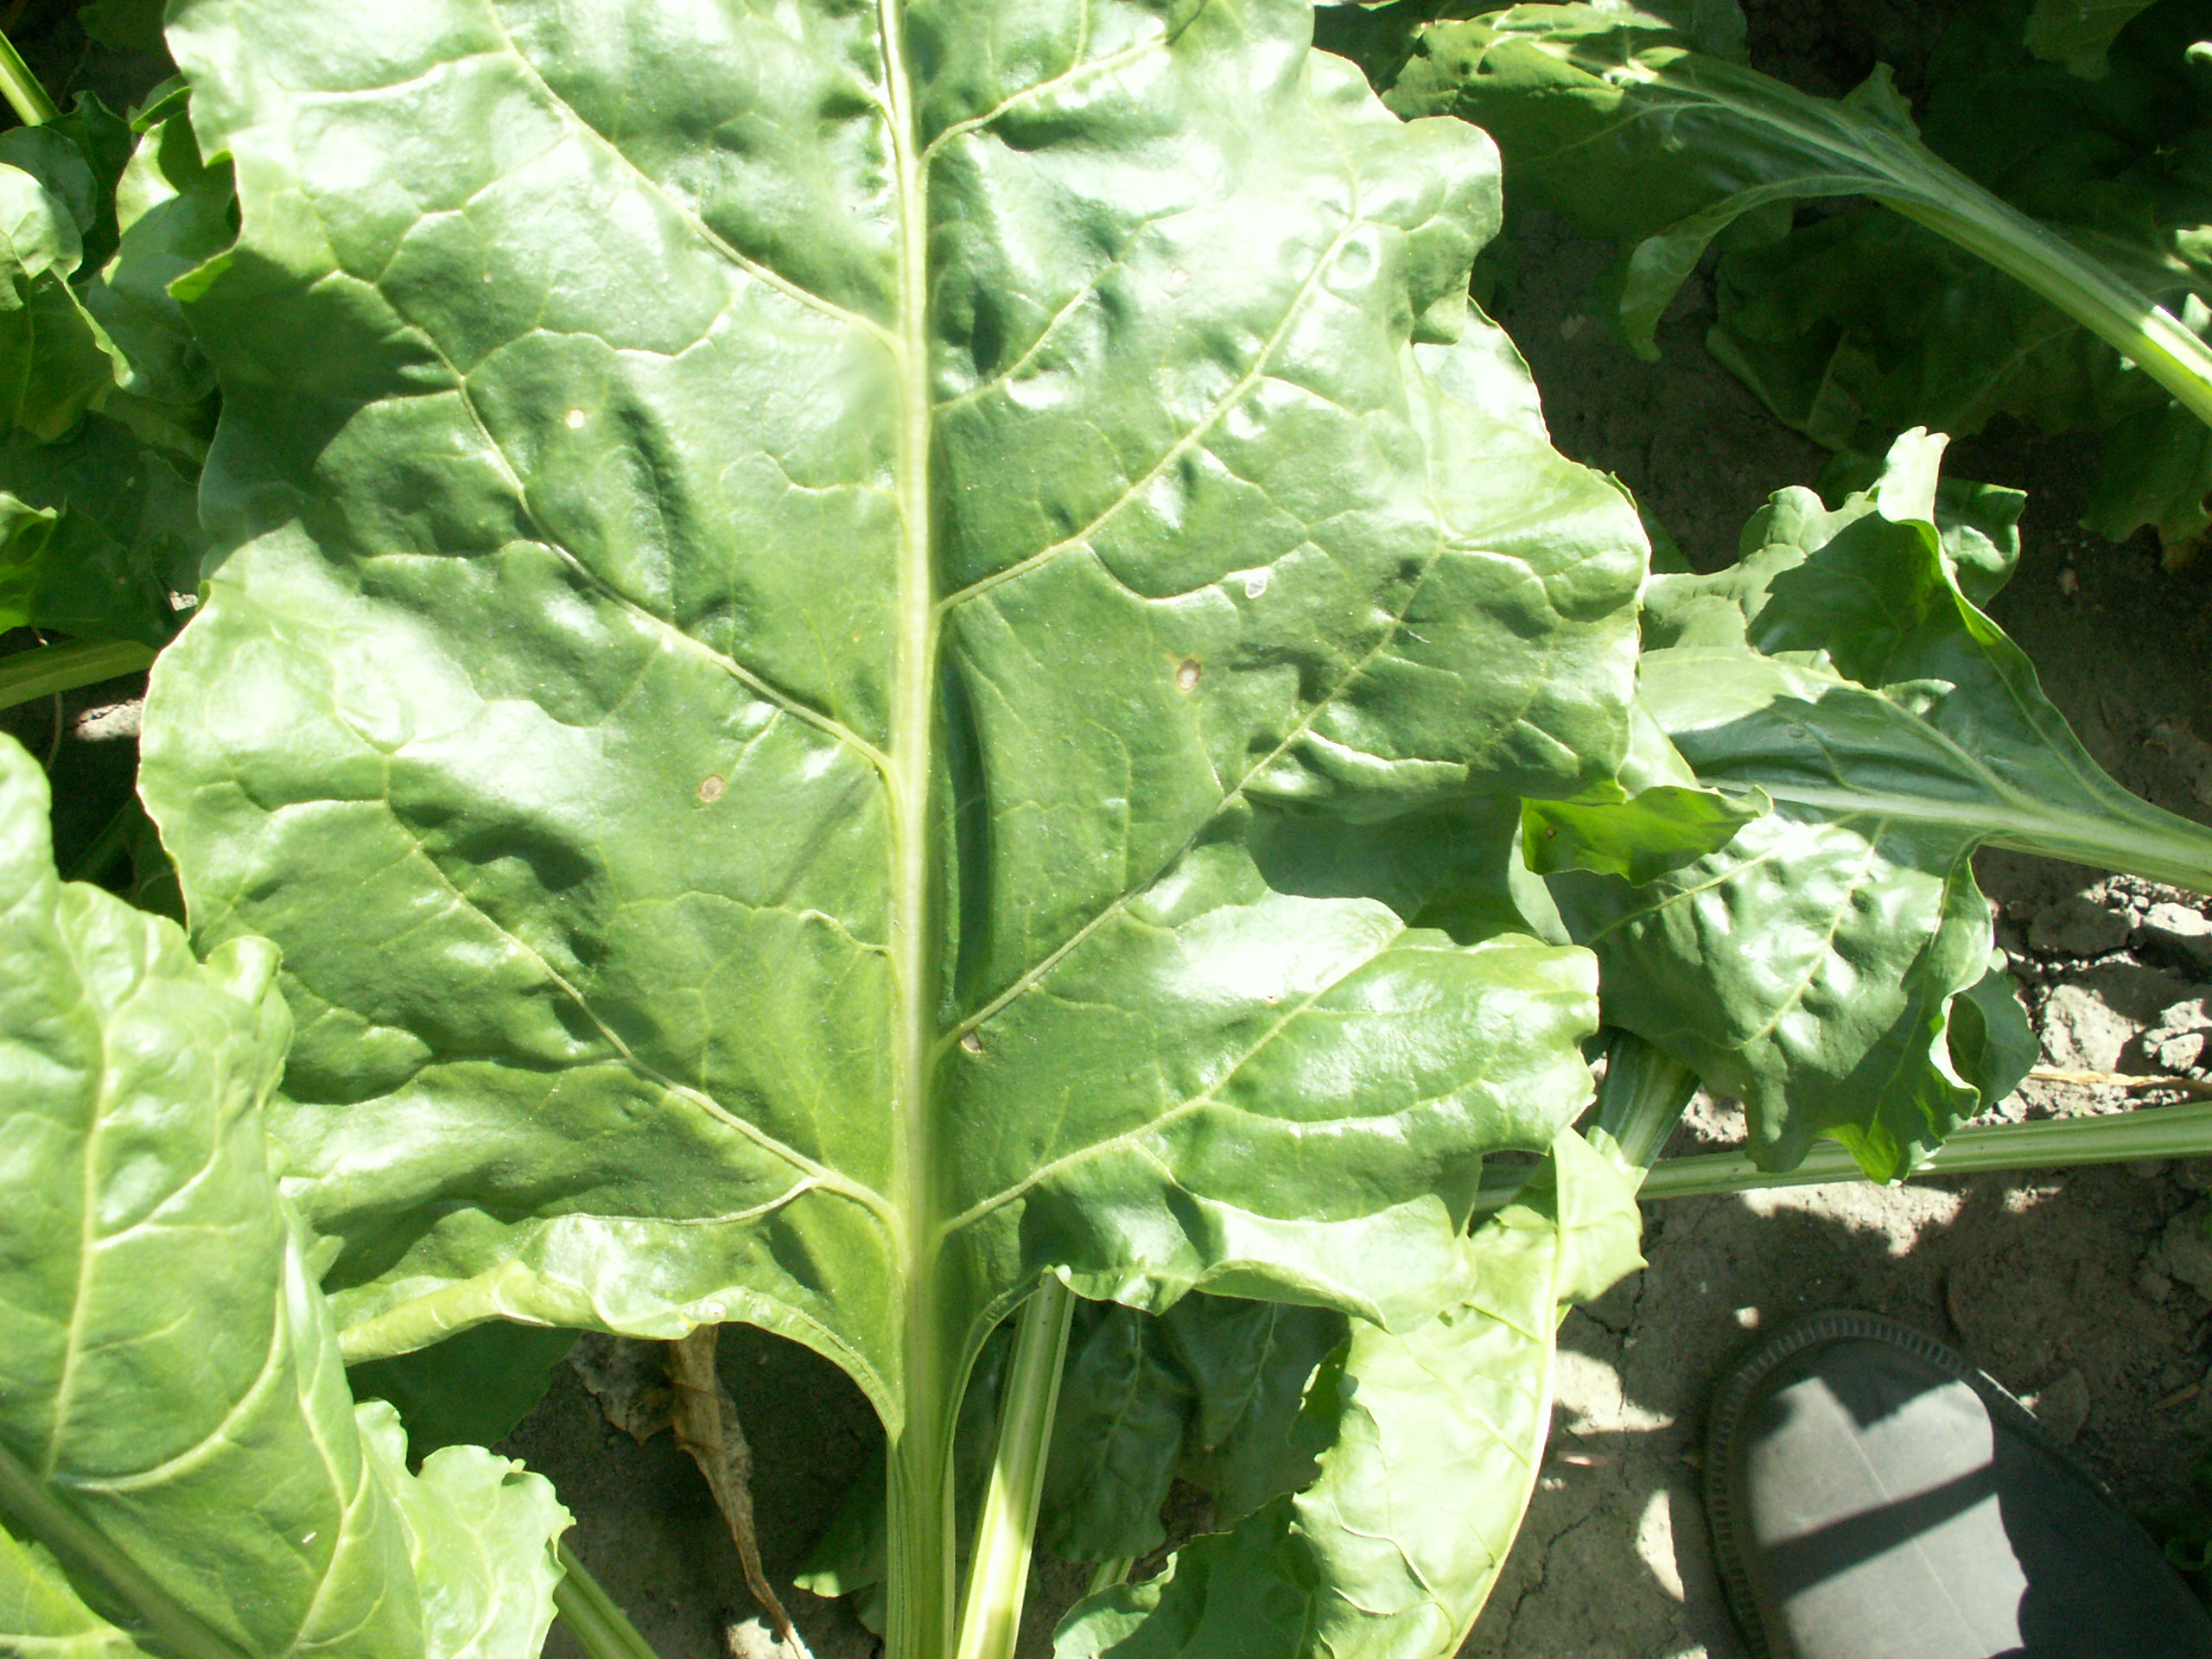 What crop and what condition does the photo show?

beet, cercospora
